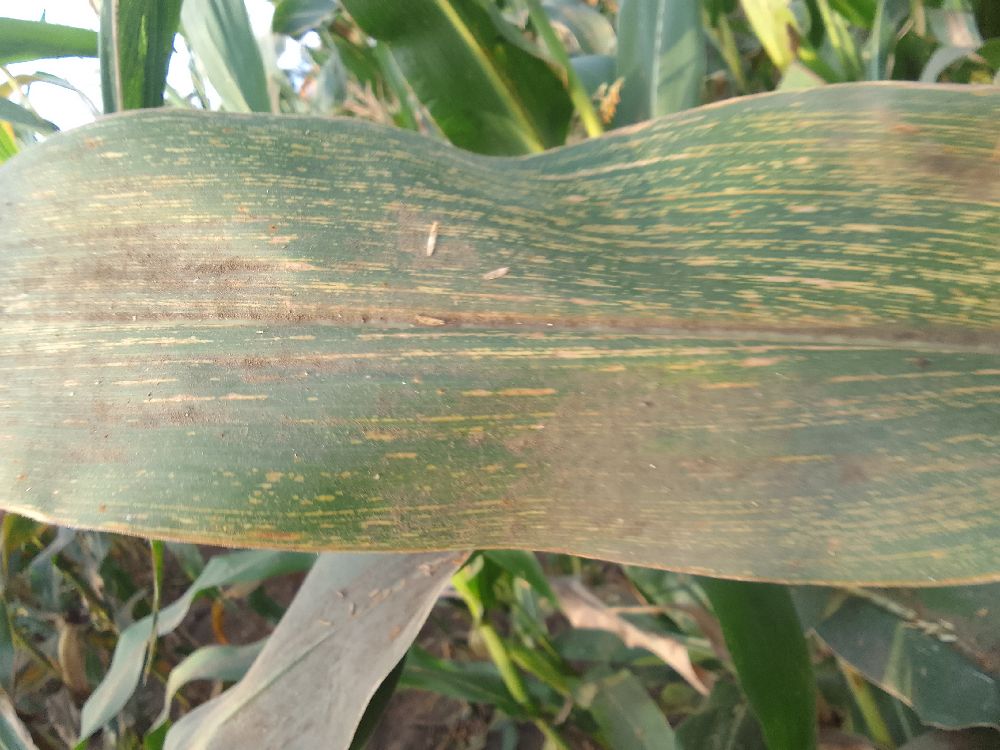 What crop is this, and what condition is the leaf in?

maize, maize streak virus
